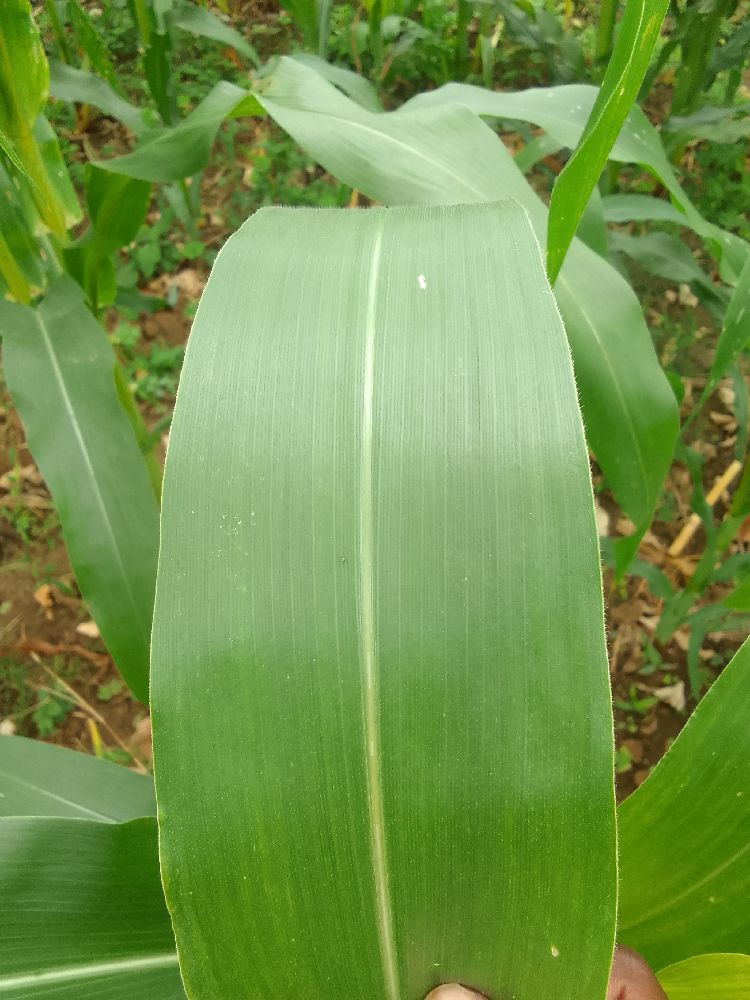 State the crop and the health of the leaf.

maize, healthy
